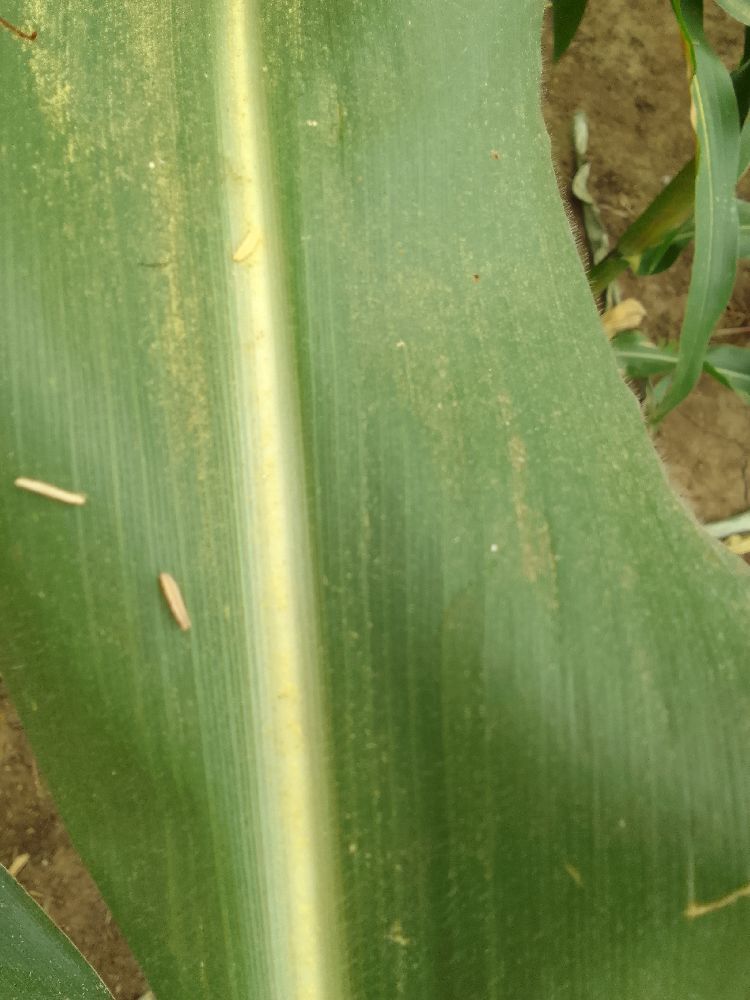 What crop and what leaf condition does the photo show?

maize, healthy
